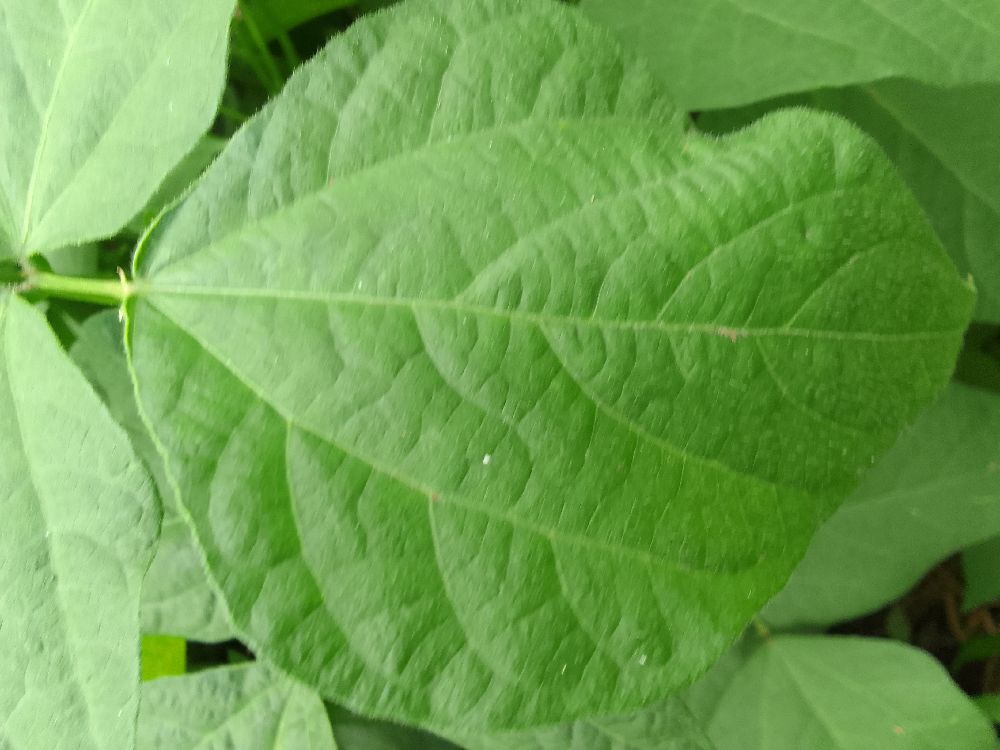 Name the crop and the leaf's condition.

common bean, healthy
